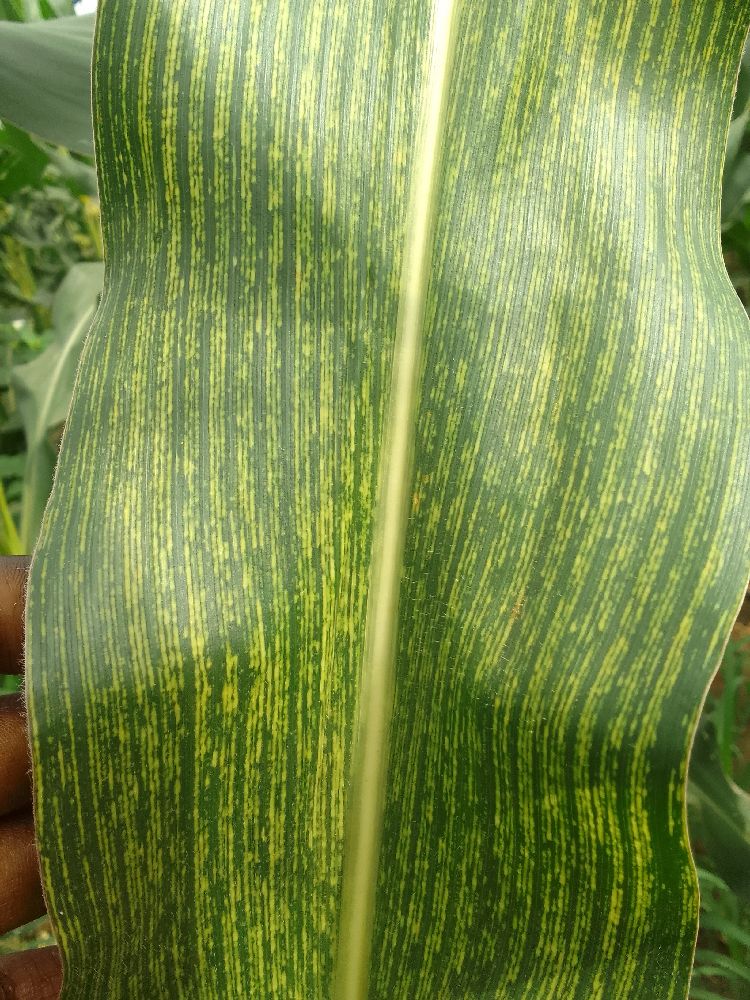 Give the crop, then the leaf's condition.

maize, maize streak virus
